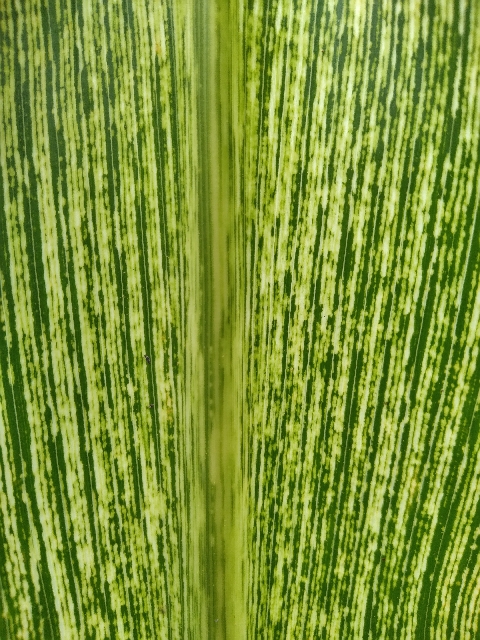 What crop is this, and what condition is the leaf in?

maize, maize streak virus
